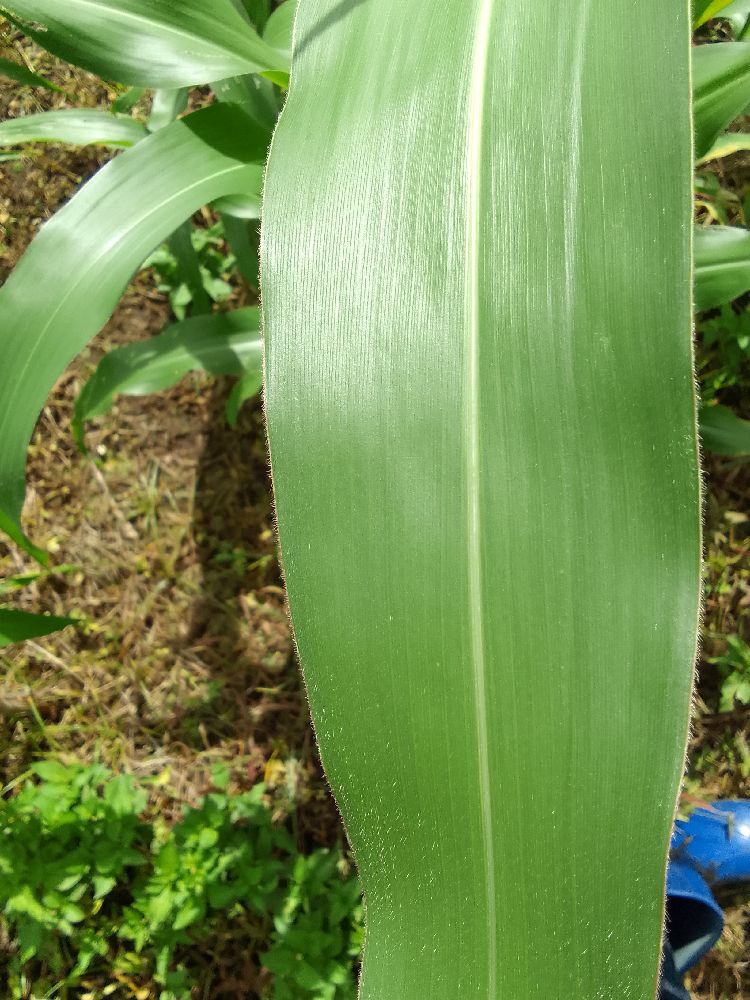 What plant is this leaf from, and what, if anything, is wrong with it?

maize, healthy
